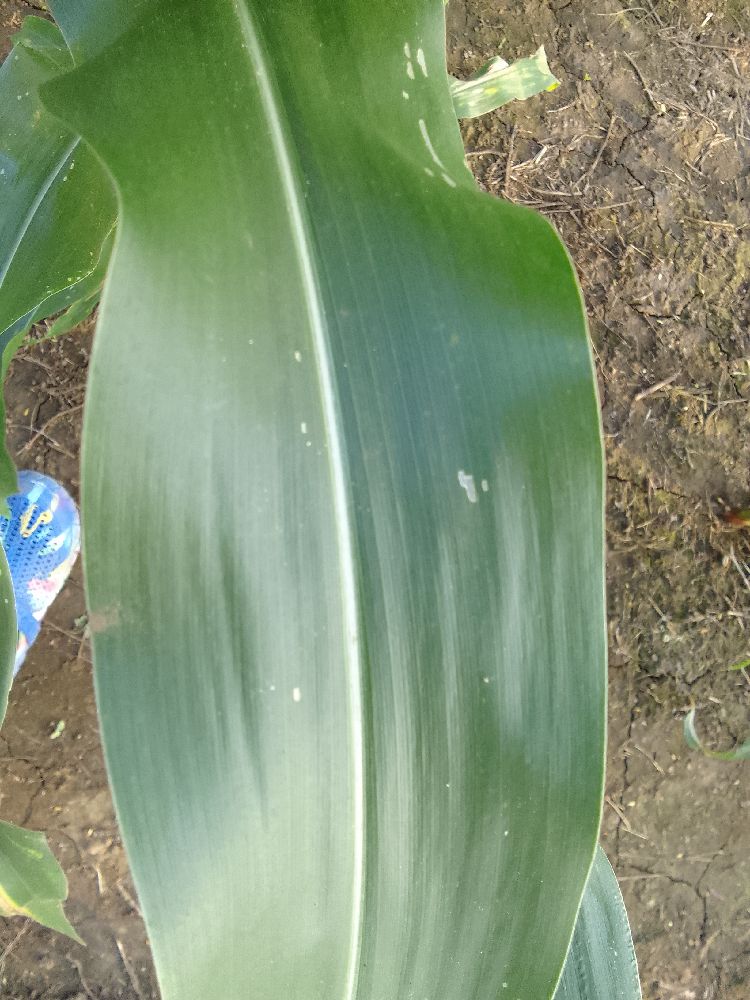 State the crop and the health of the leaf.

maize, healthy
